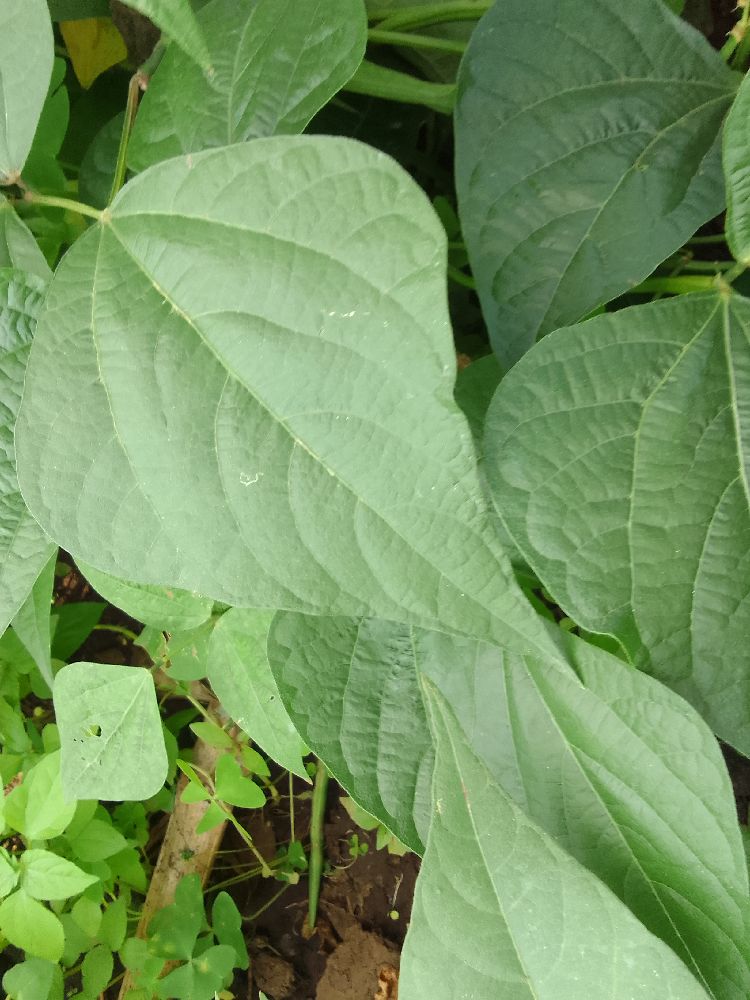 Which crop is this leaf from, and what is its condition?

common bean, healthy
